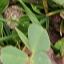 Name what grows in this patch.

unstructured weed
